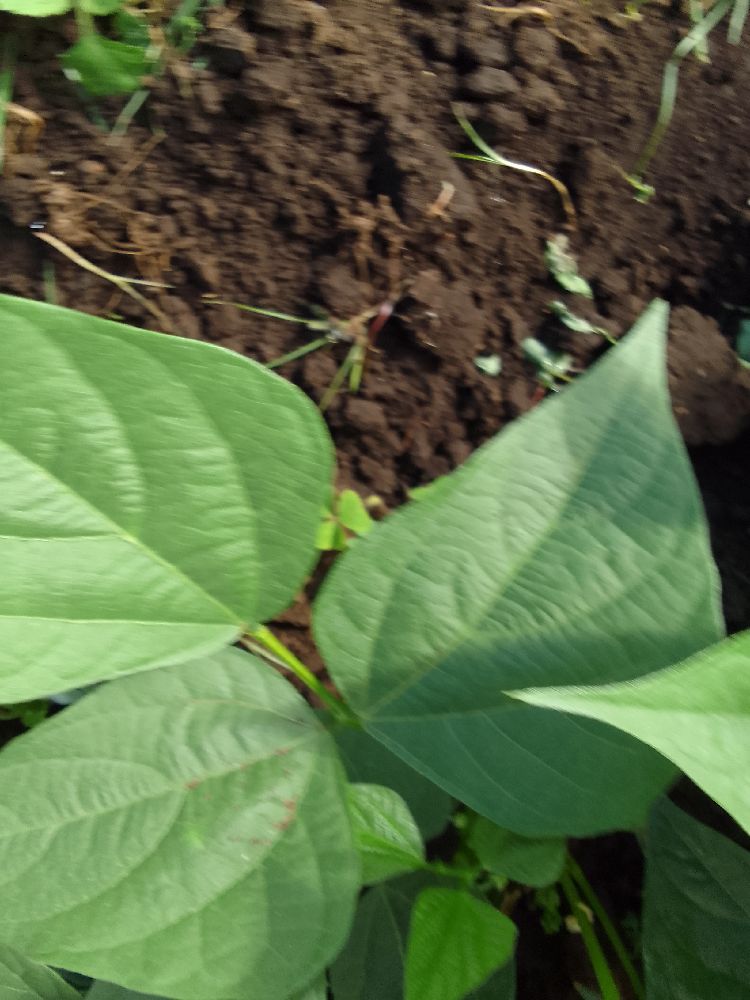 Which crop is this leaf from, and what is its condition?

common bean, healthy
